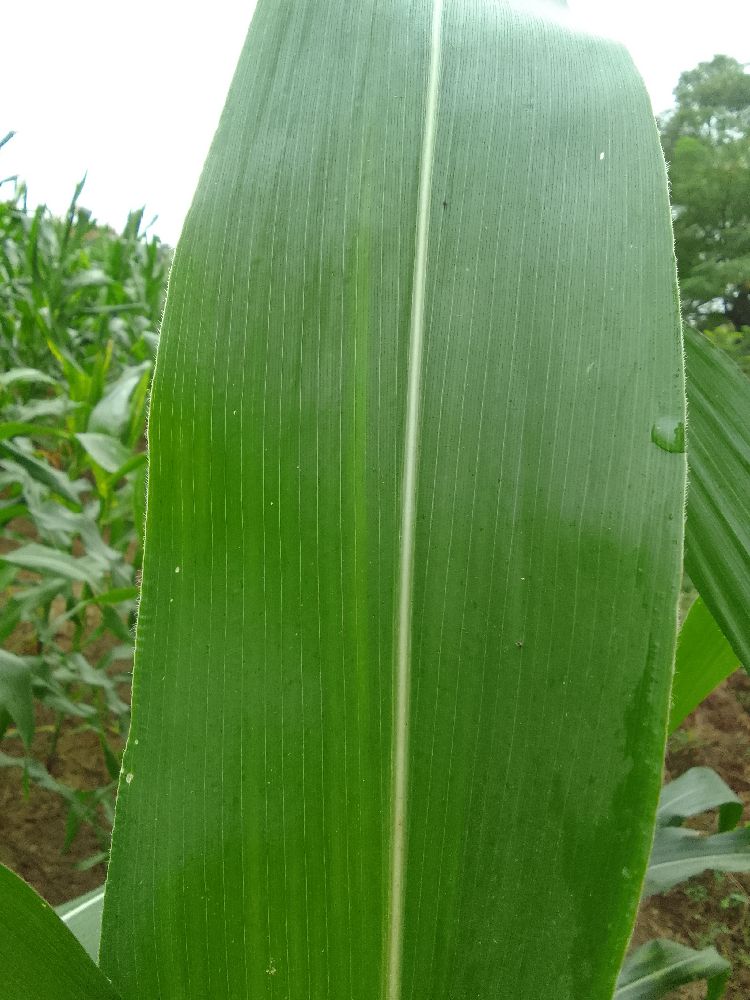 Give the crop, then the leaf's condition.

maize, healthy
